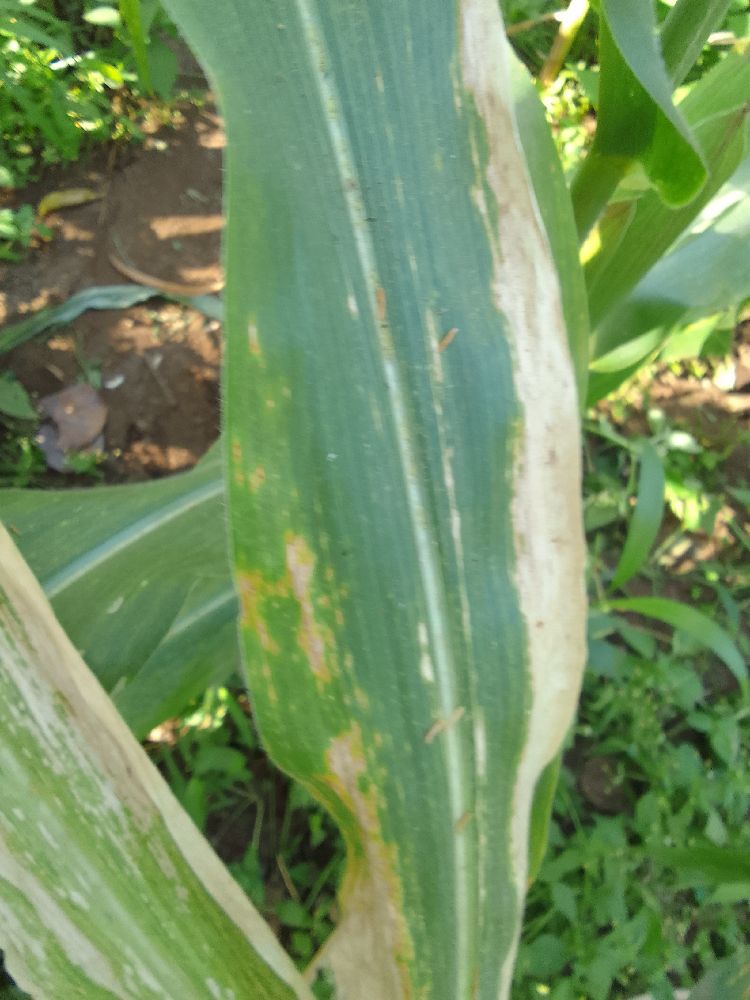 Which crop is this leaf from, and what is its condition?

maize, maize lethal necrosis
